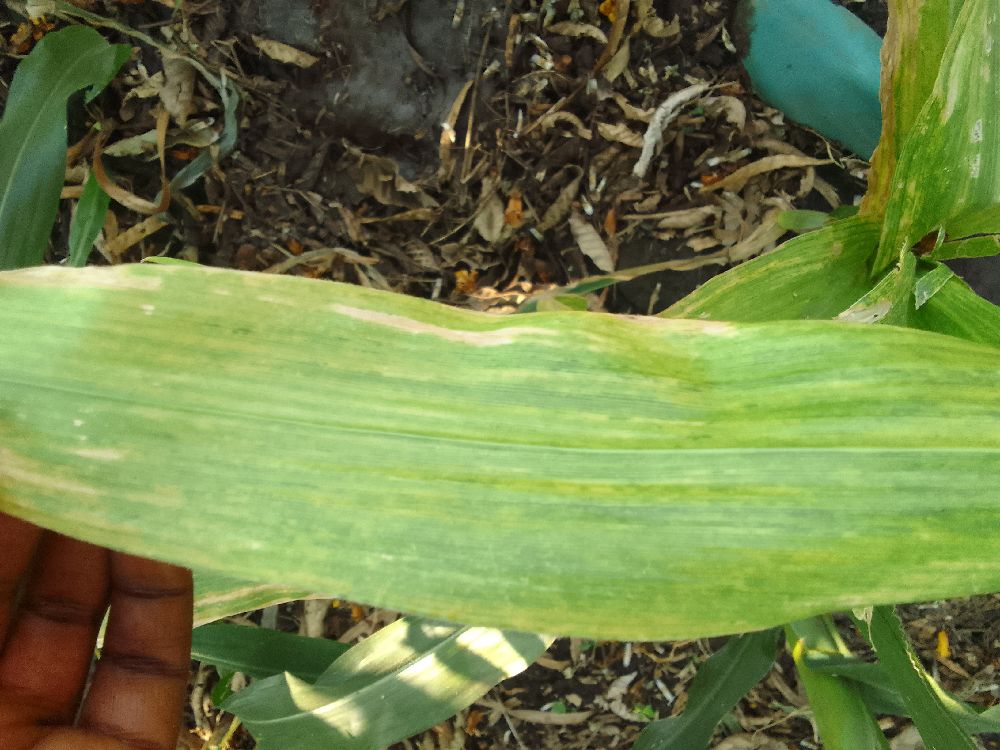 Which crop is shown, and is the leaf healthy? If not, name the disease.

maize, maize lethal necrosis
